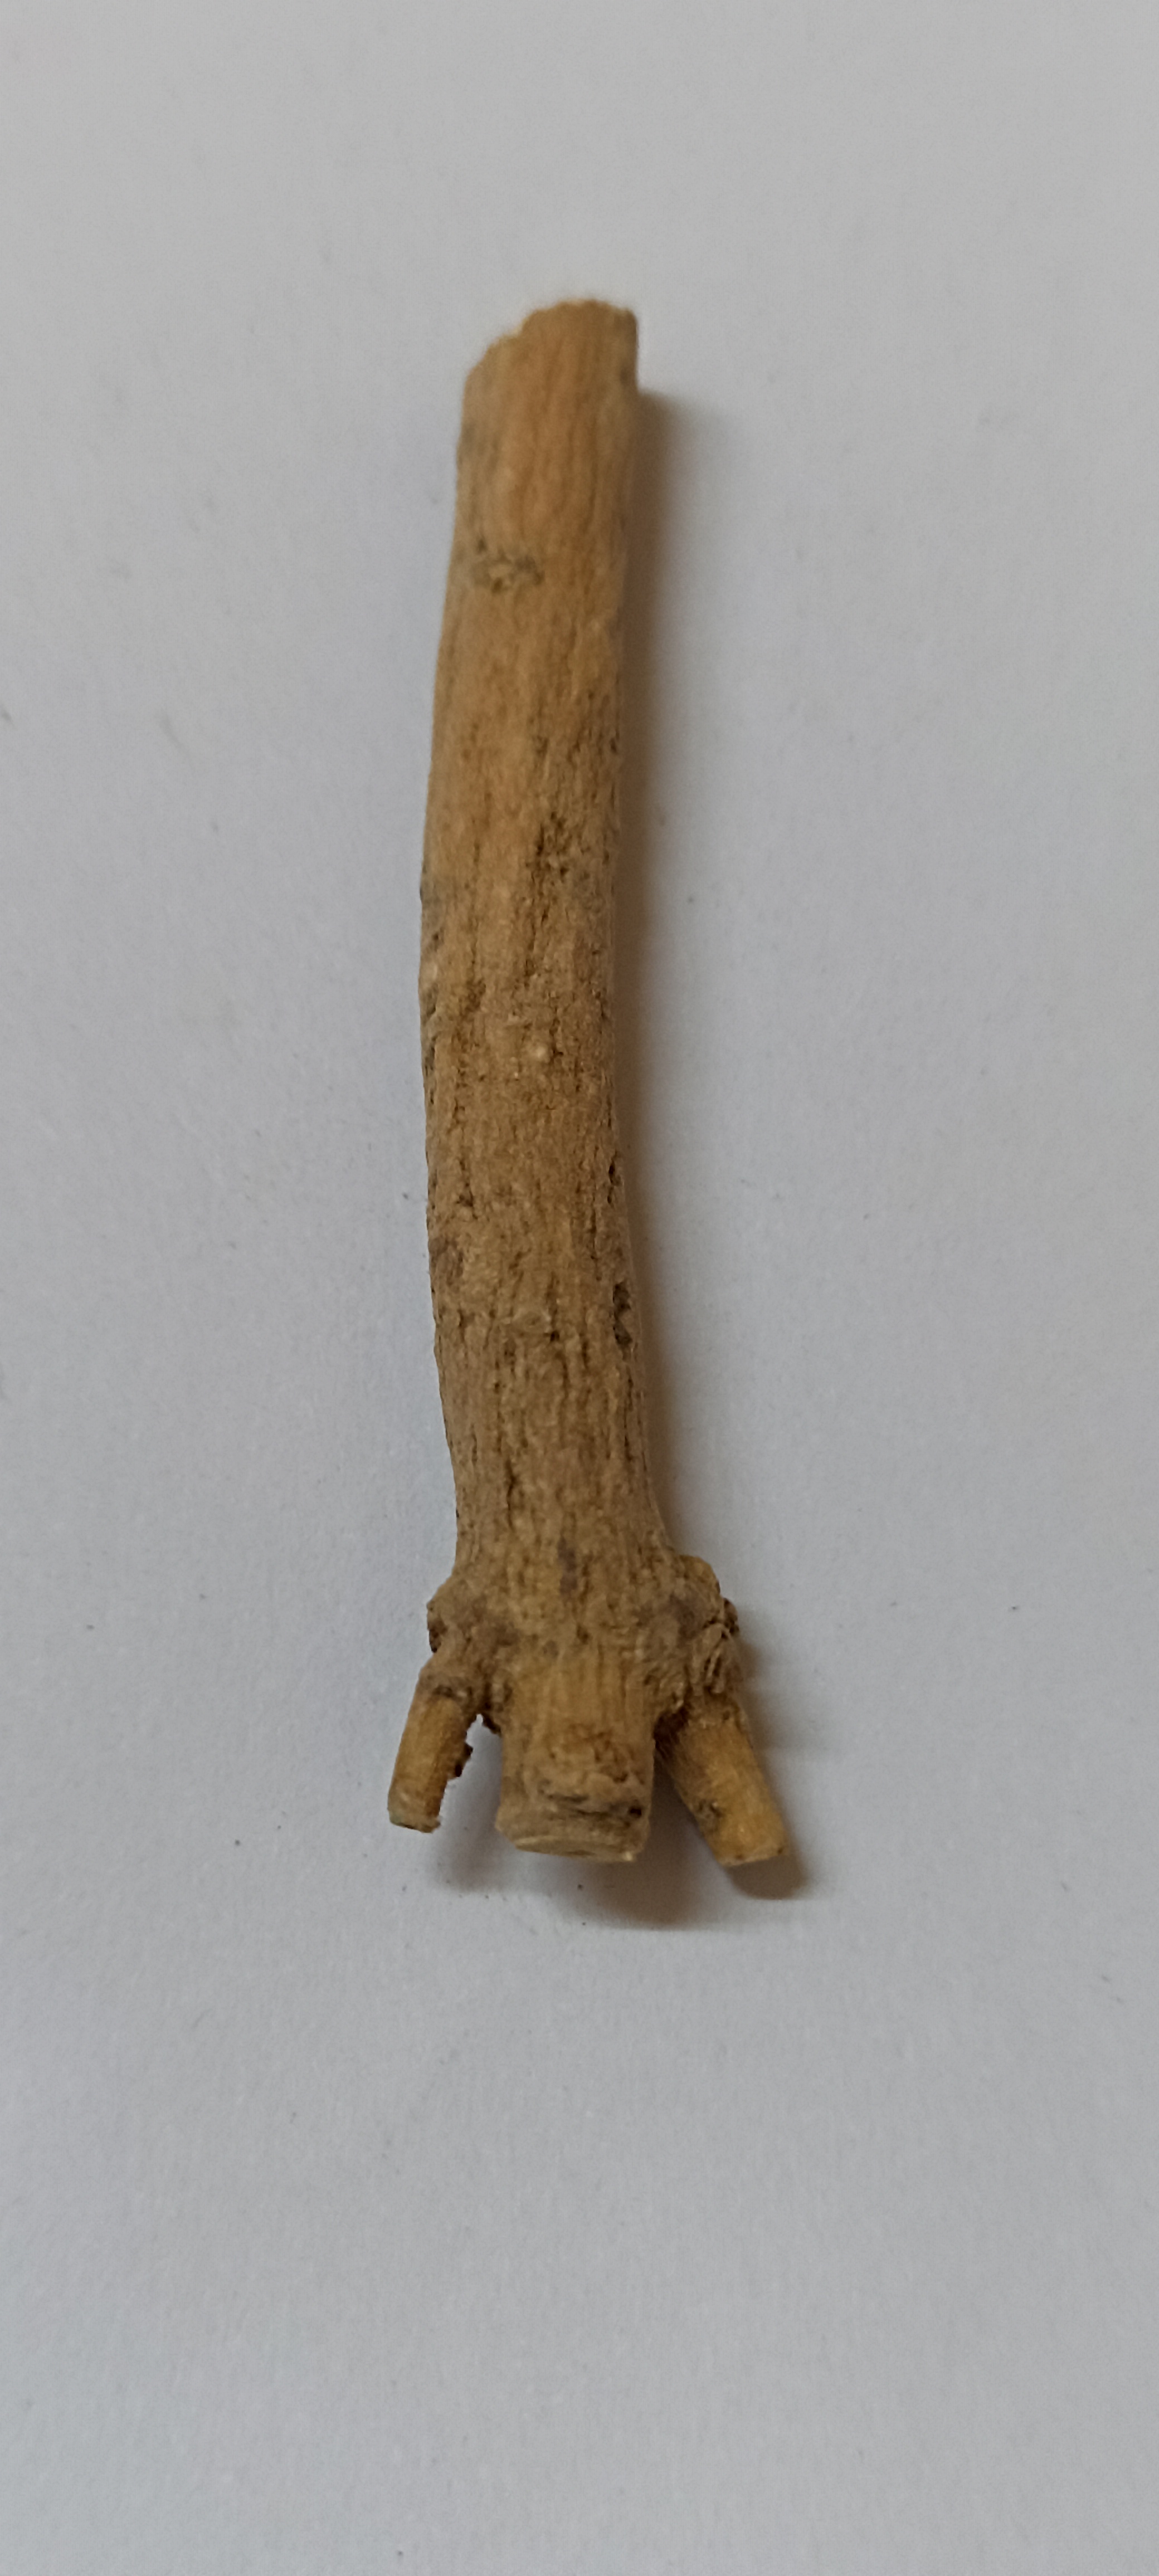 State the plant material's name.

ashwagandha
